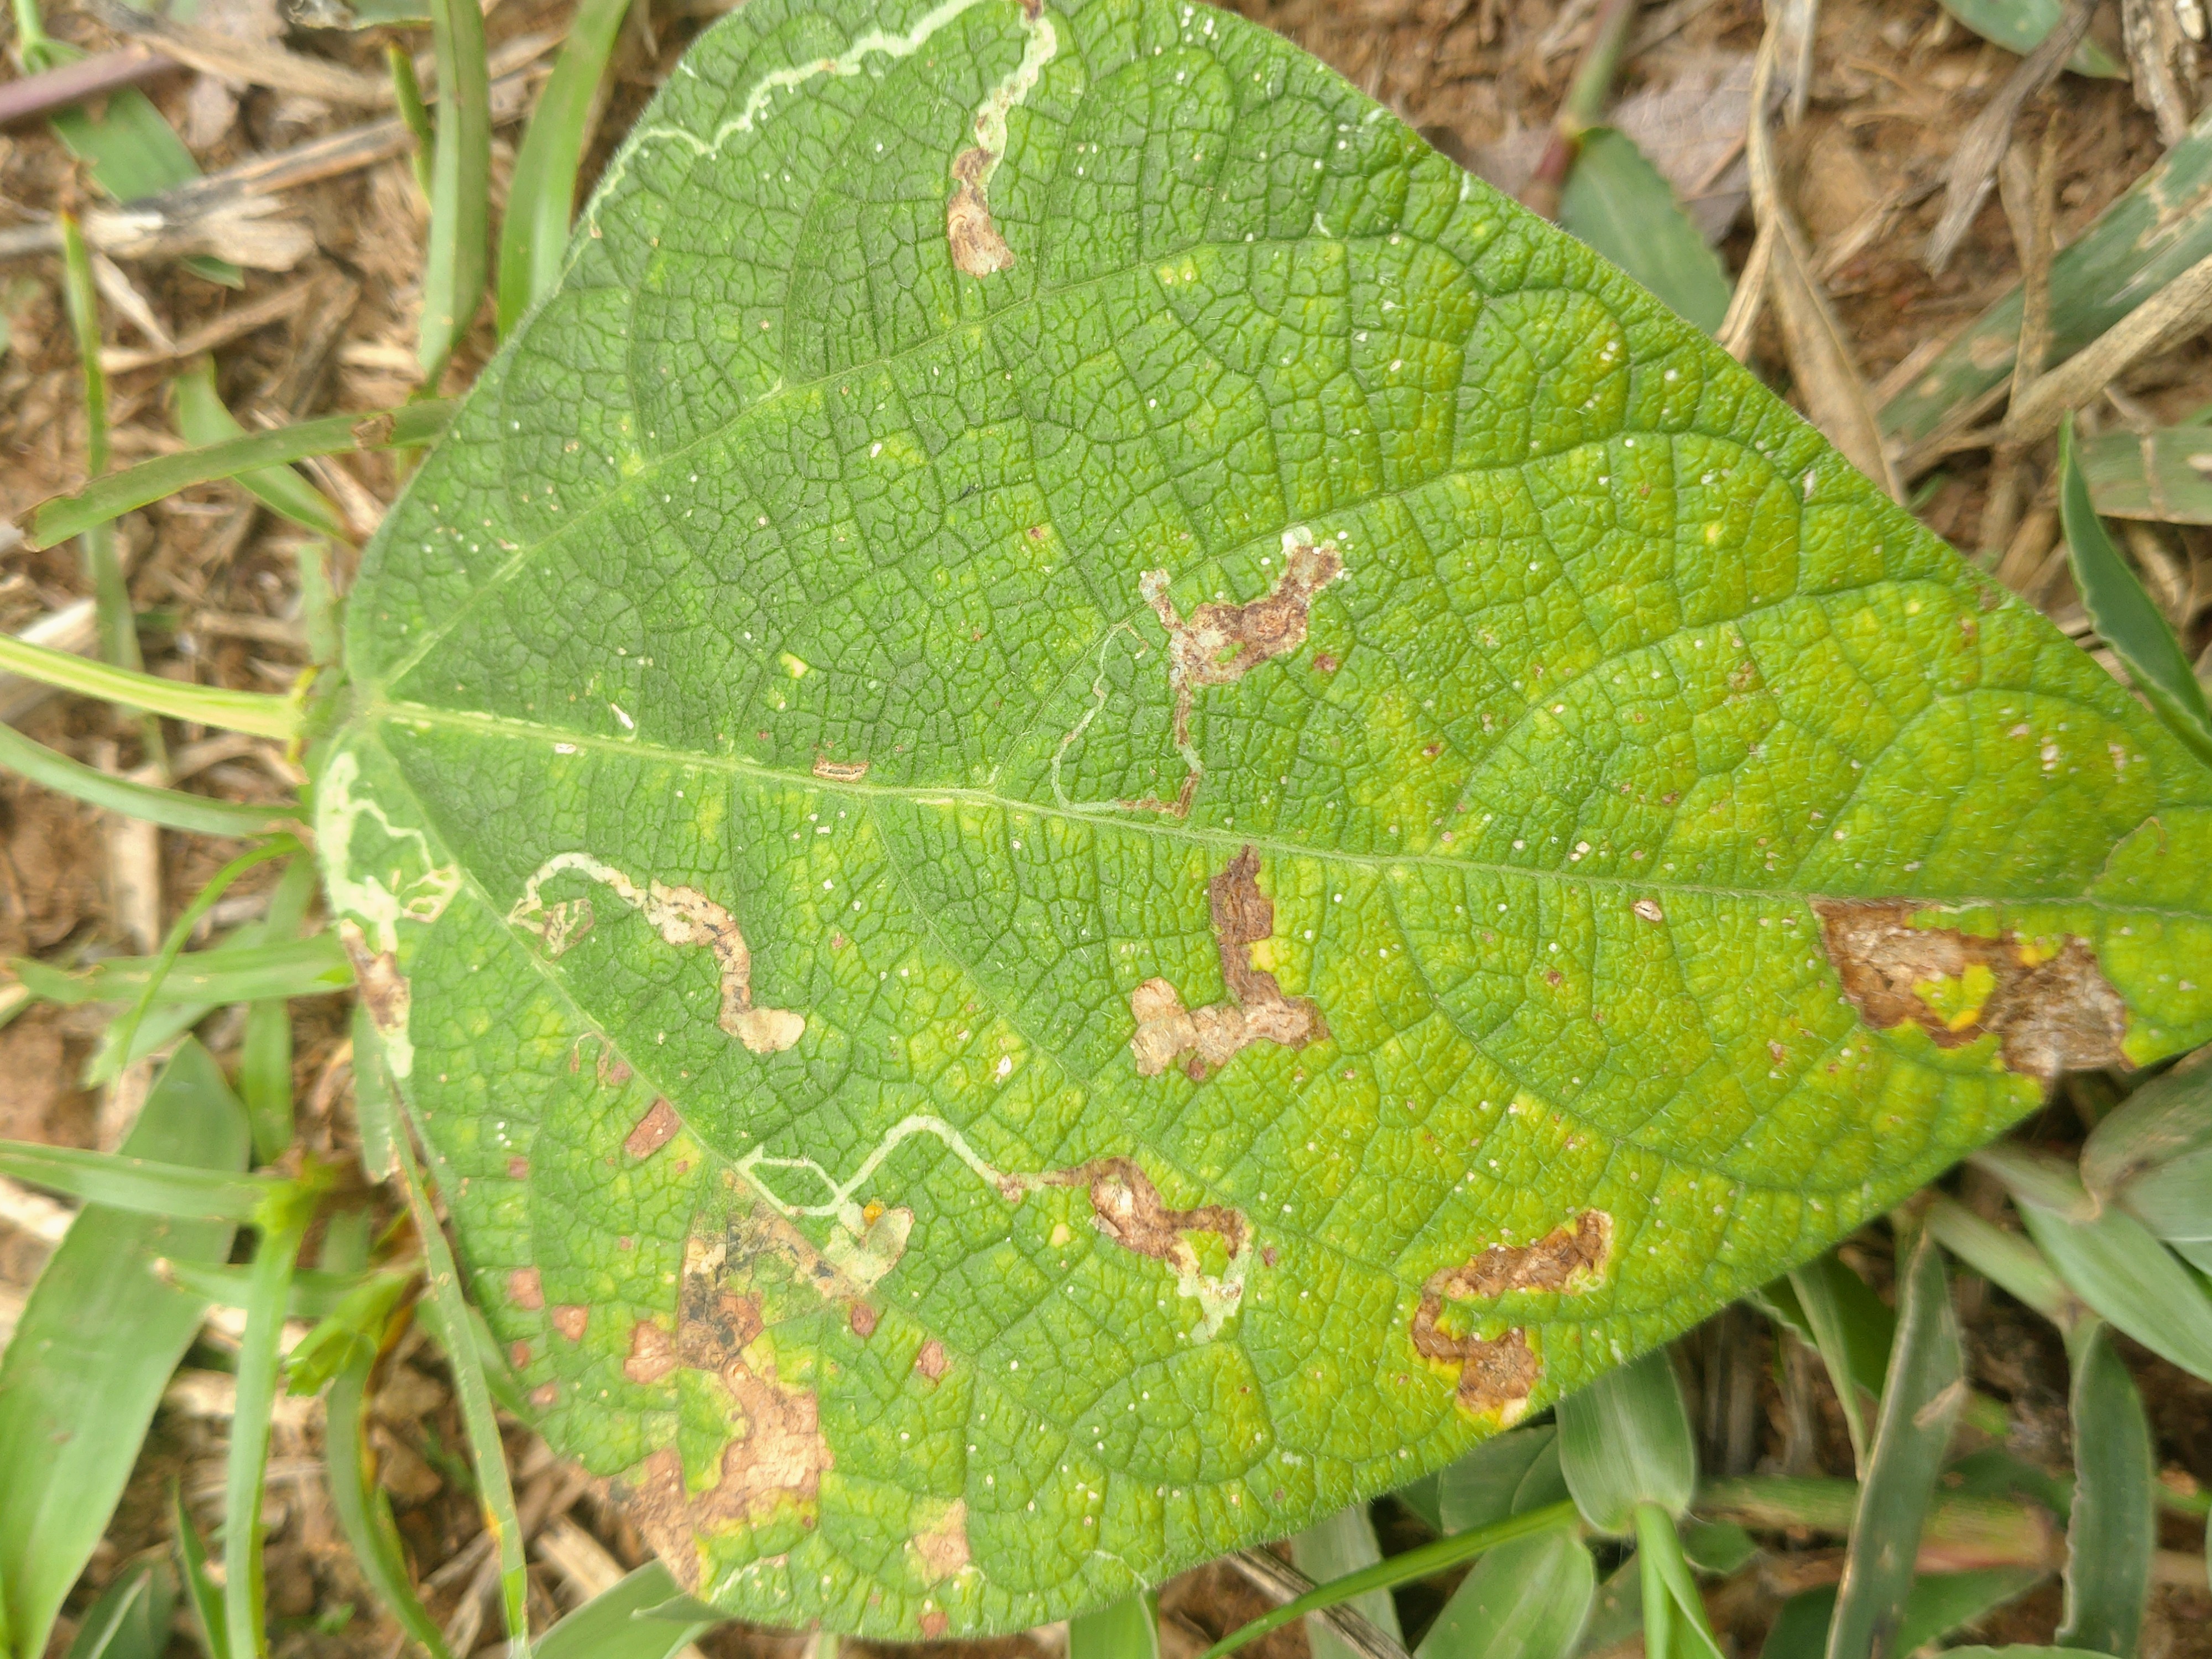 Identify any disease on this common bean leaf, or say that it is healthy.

rust
